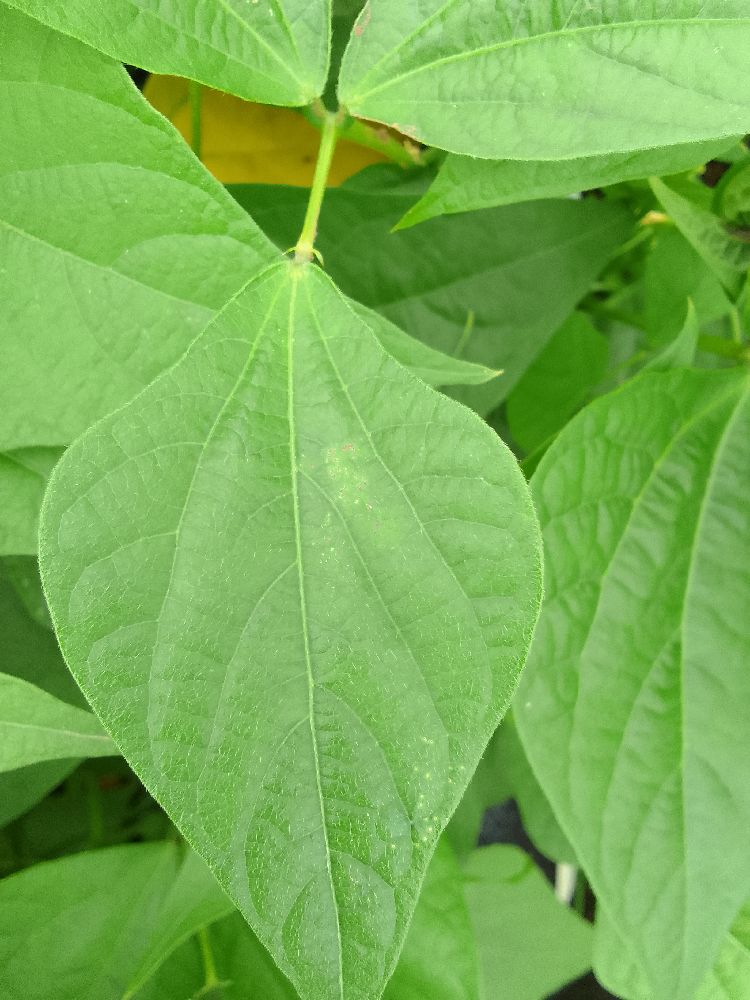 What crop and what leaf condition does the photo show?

common bean, healthy
